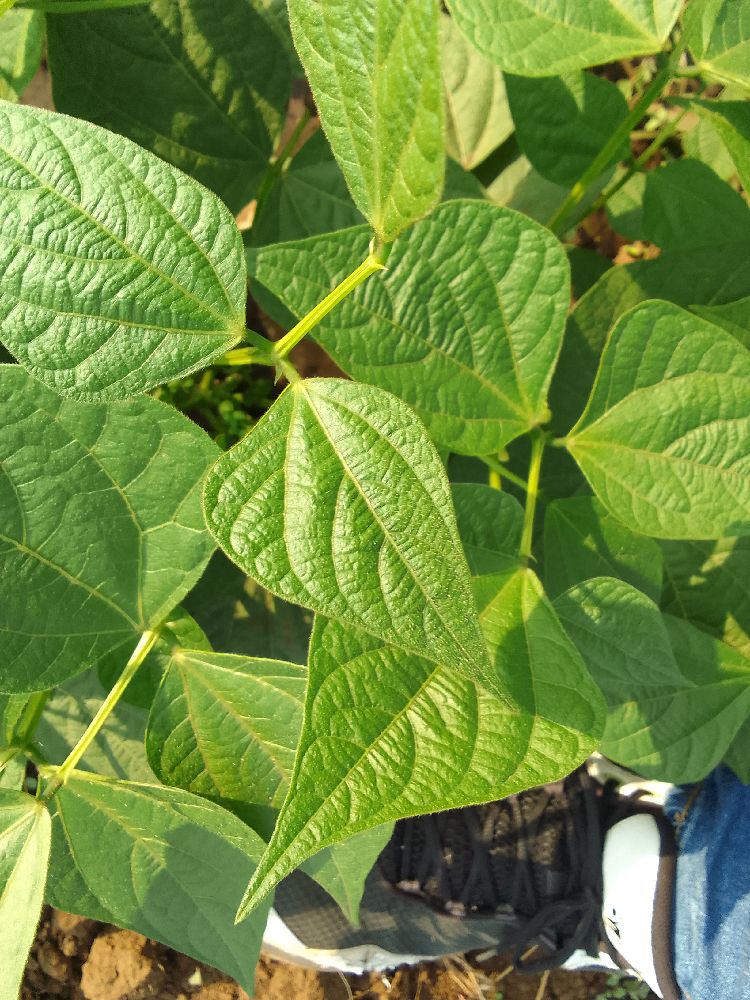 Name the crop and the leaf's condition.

common bean, healthy
